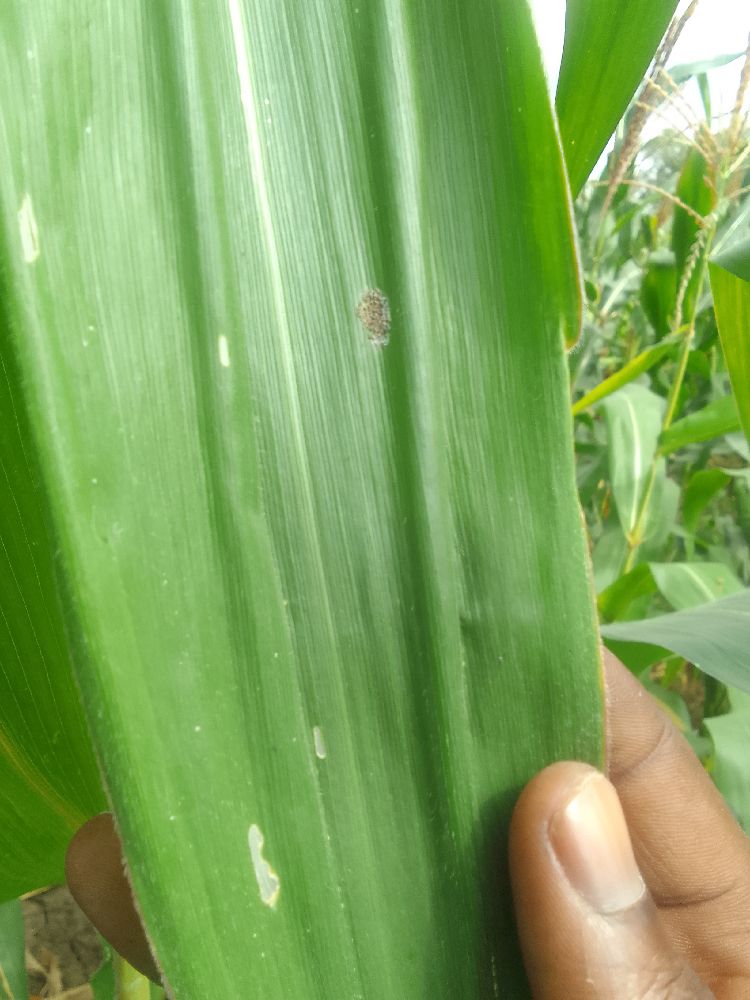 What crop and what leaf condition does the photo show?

maize, healthy
